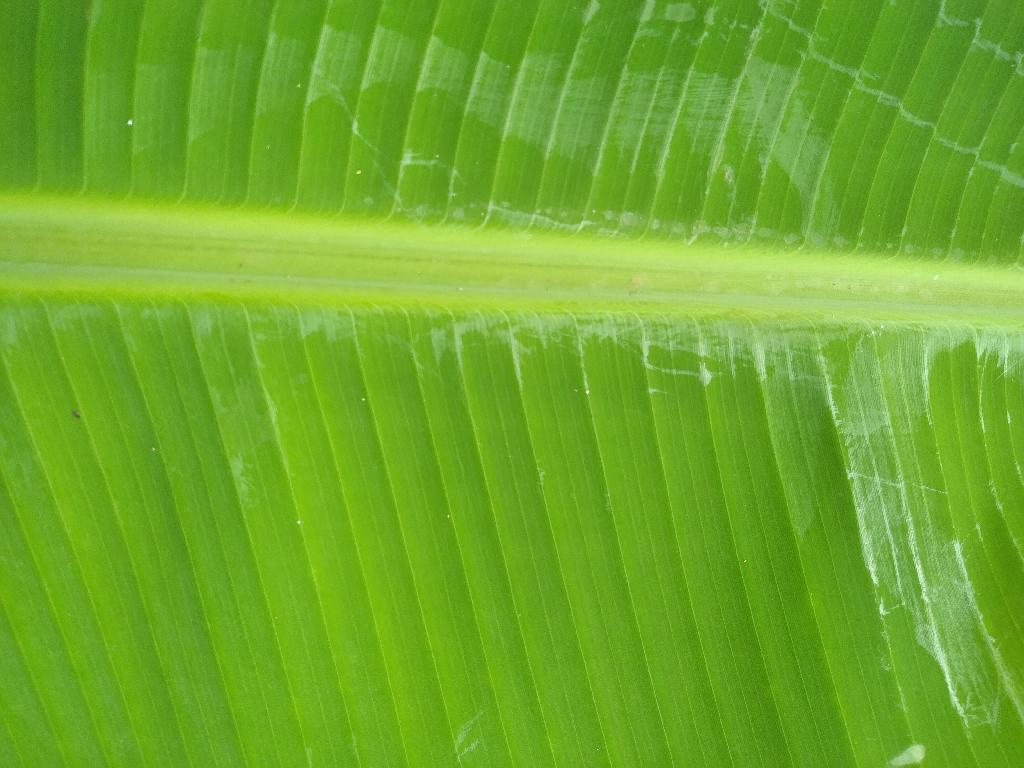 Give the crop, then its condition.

banana, healthy
